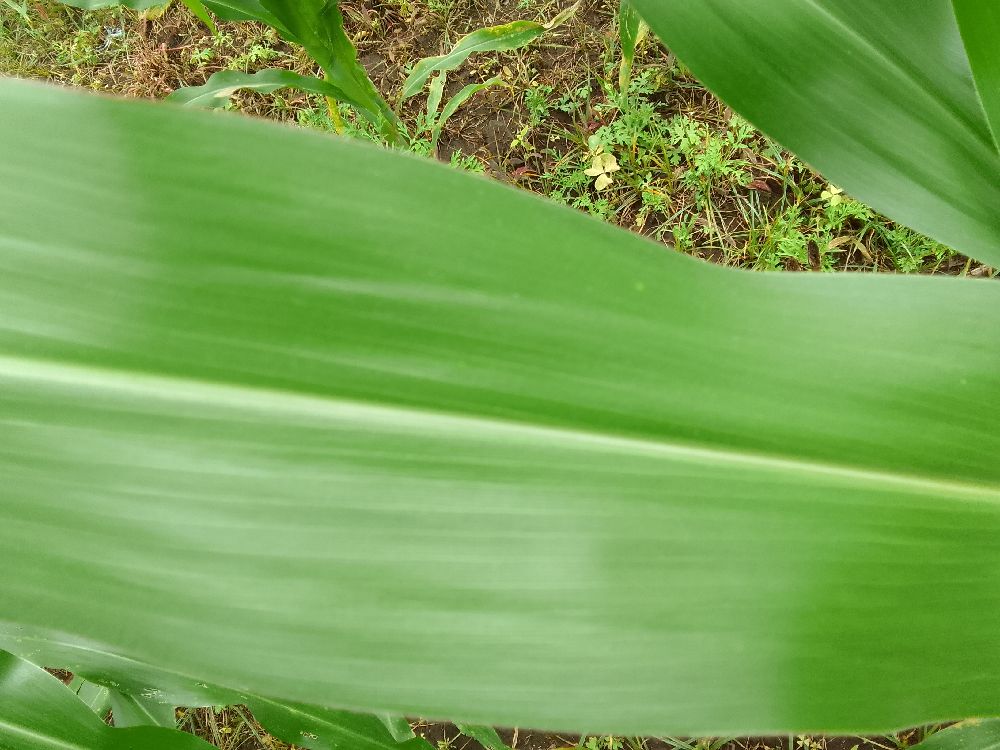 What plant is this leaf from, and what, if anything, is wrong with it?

maize, healthy
